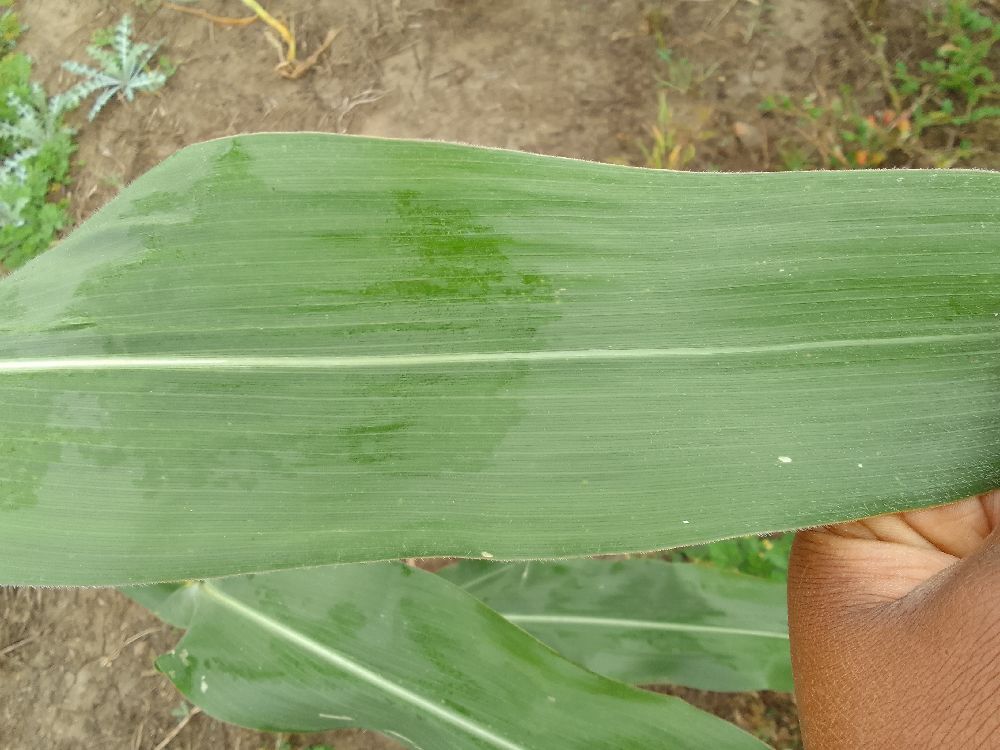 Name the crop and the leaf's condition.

maize, healthy
